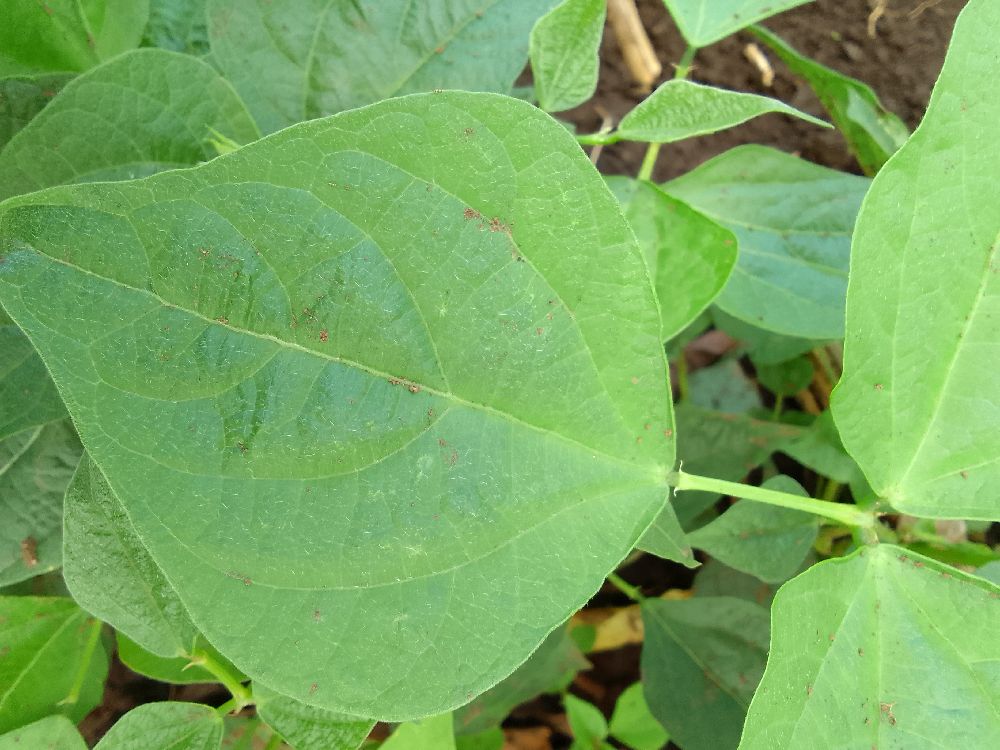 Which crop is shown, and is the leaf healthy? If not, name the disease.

common bean, healthy
